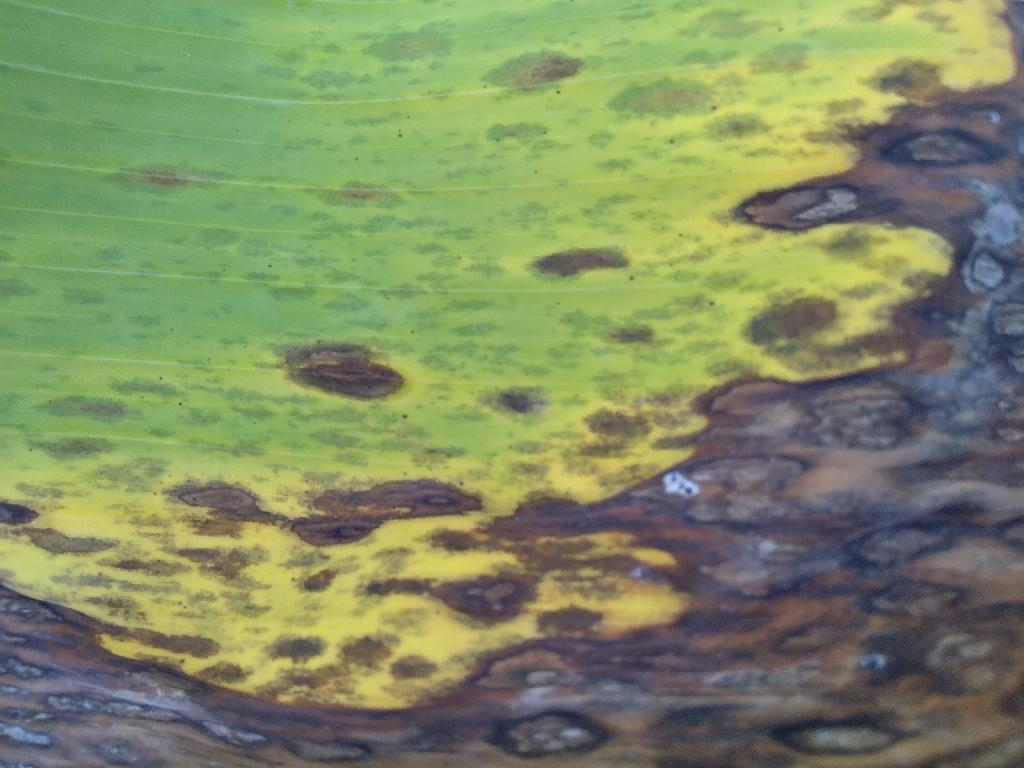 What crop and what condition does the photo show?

banana, black sigatoka
